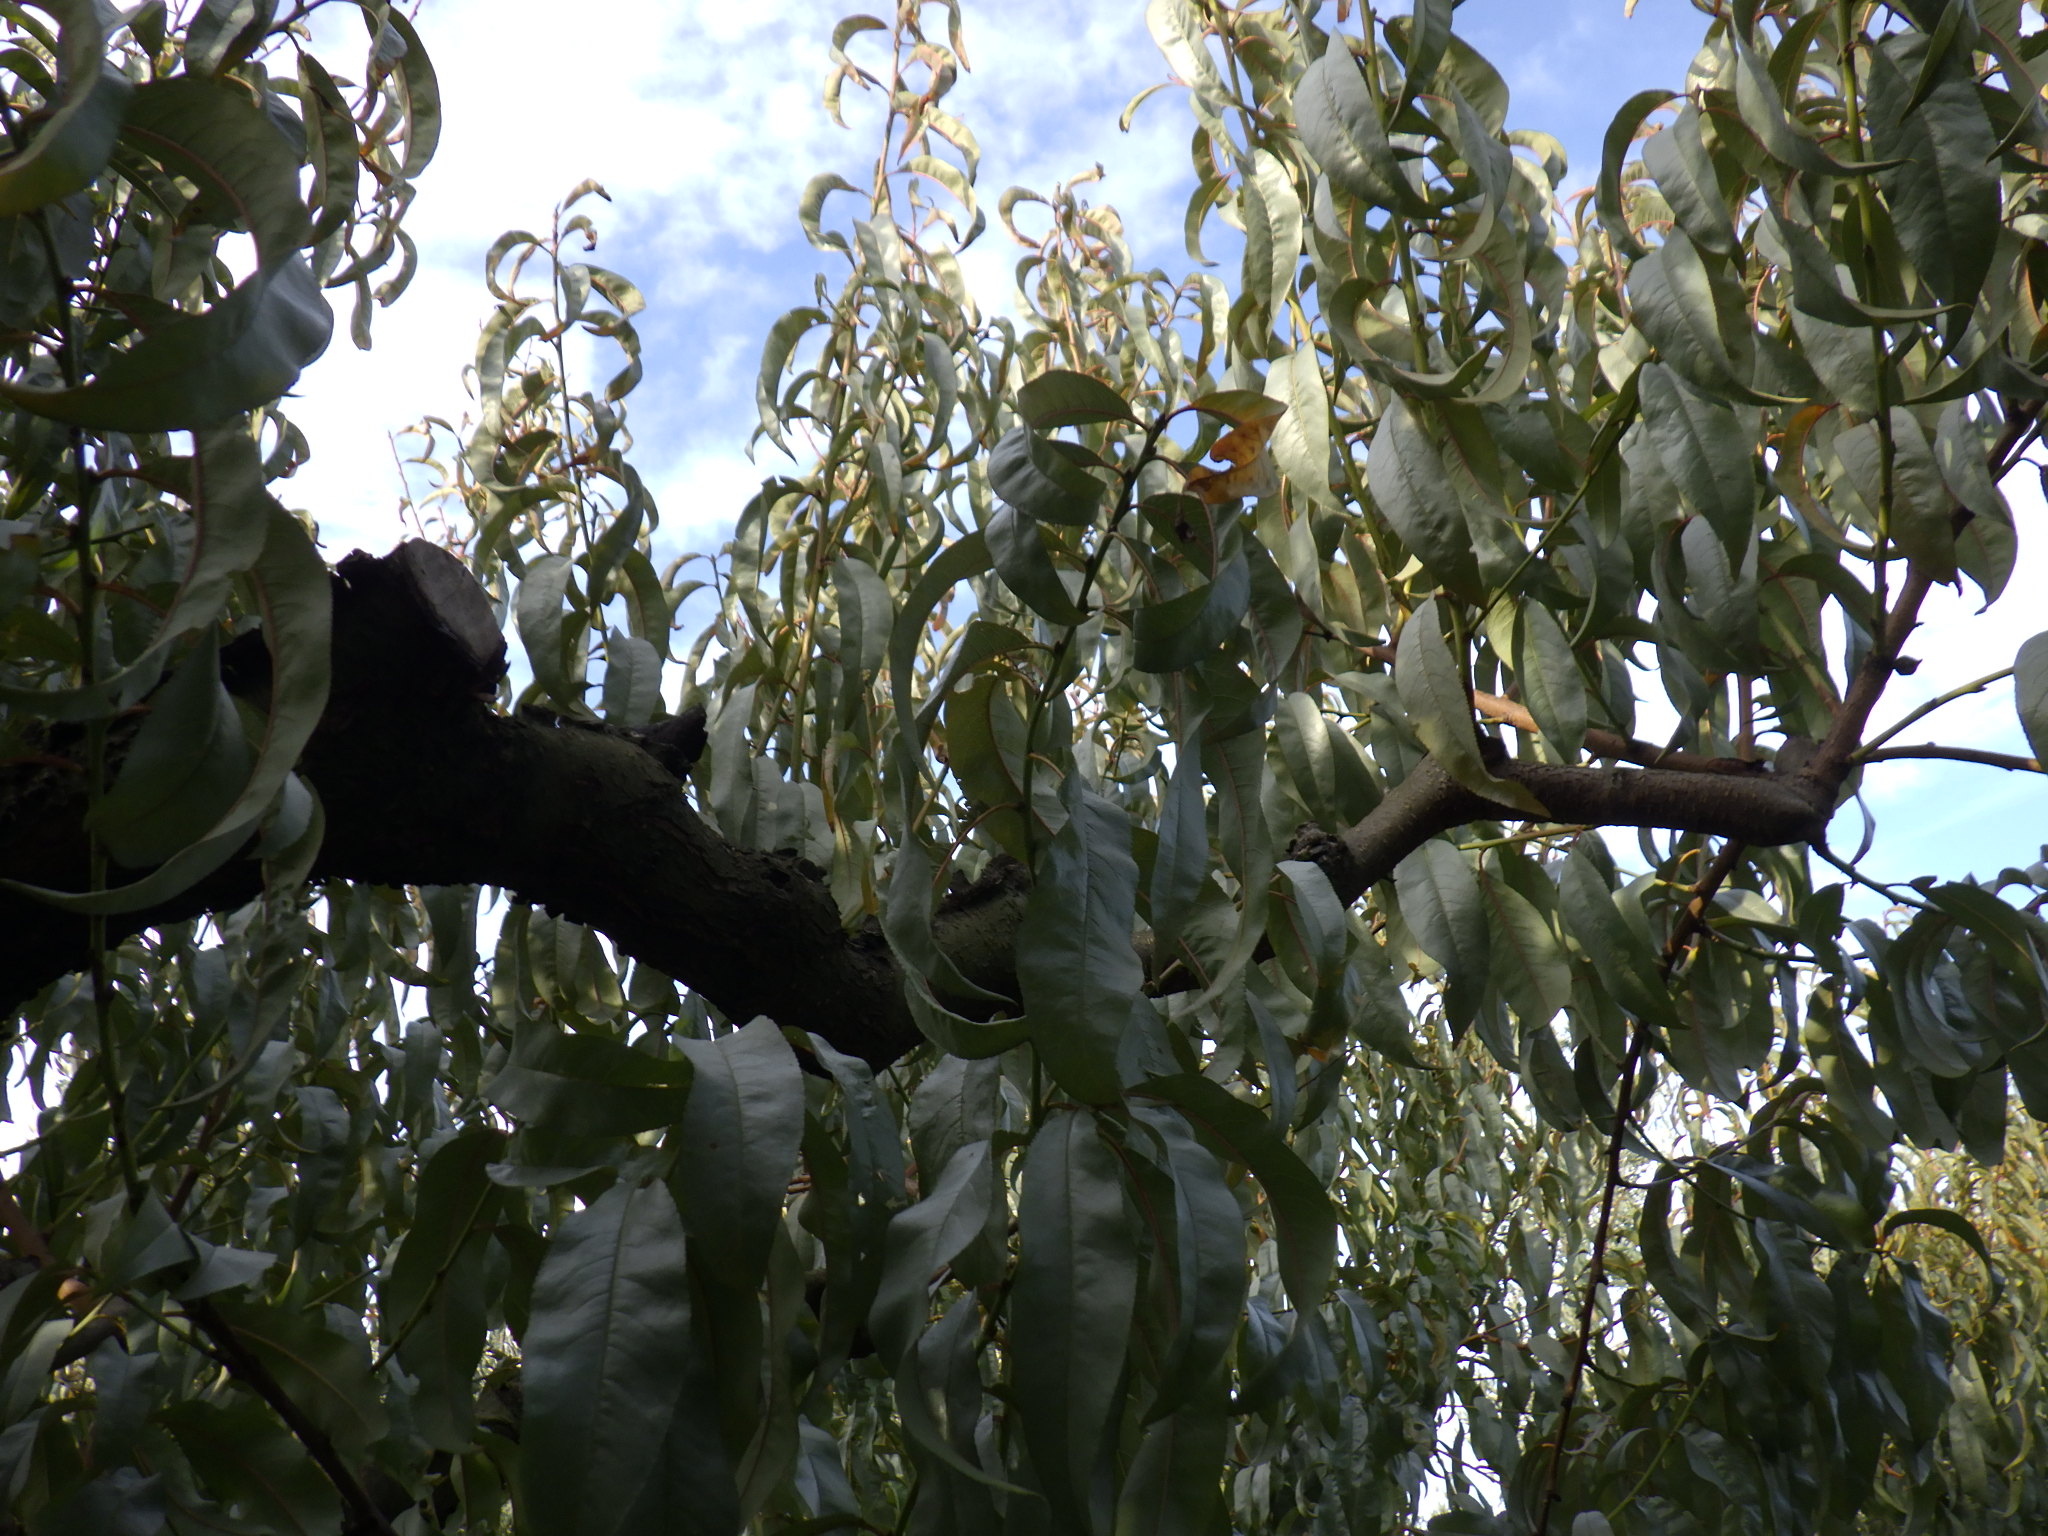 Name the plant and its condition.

peach, healthy
